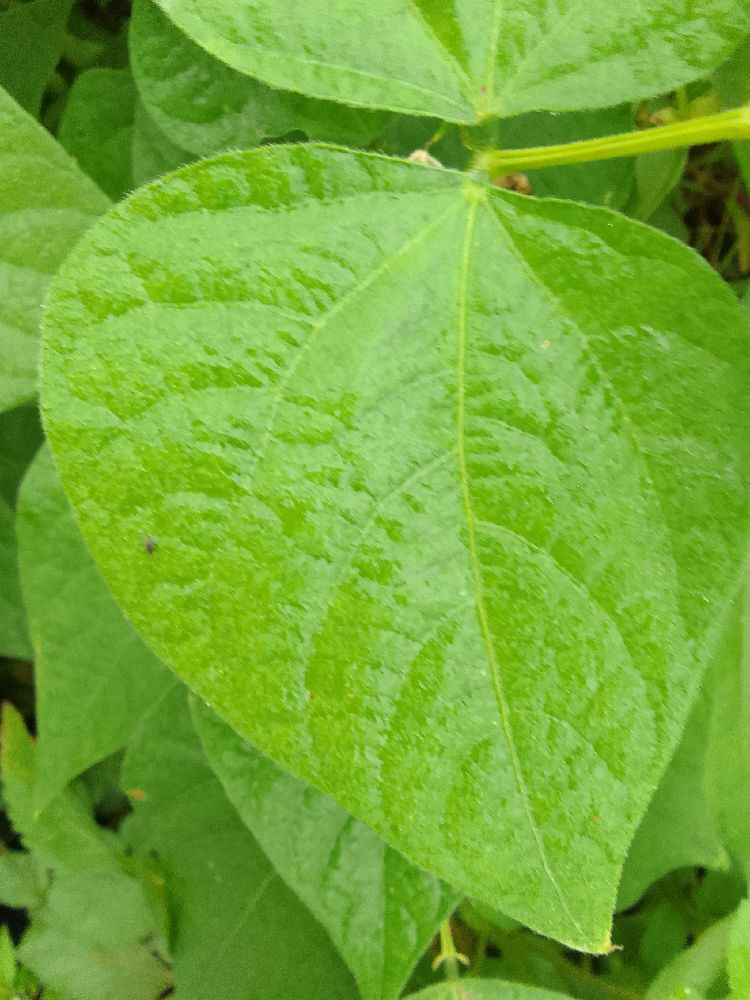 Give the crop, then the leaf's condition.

common bean, healthy
